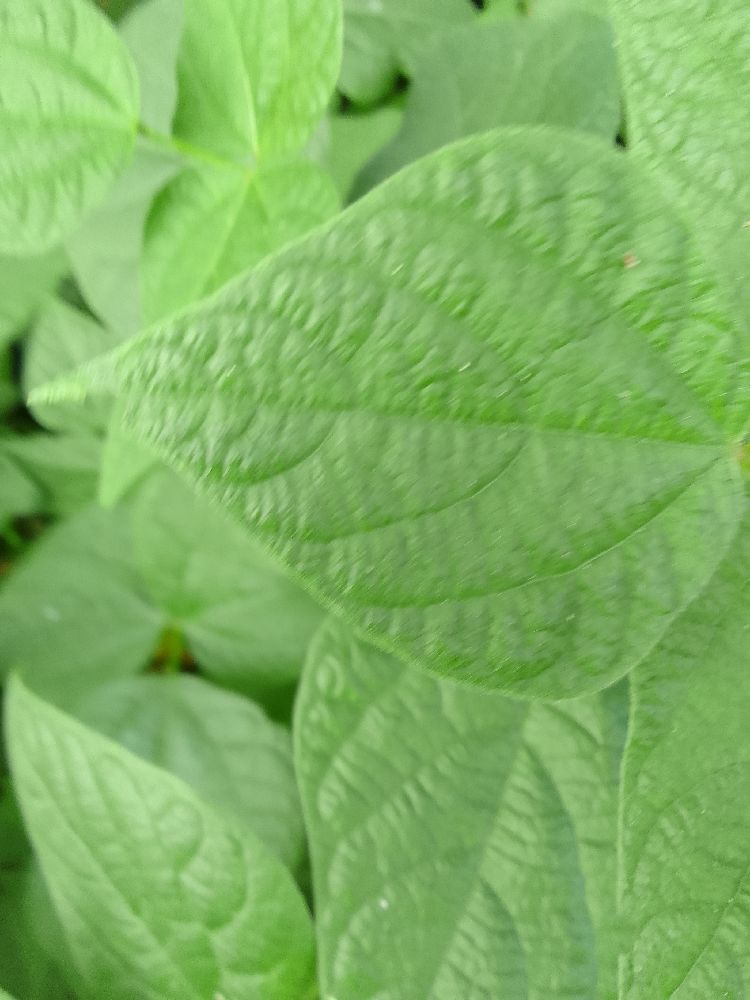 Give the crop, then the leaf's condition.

common bean, healthy
